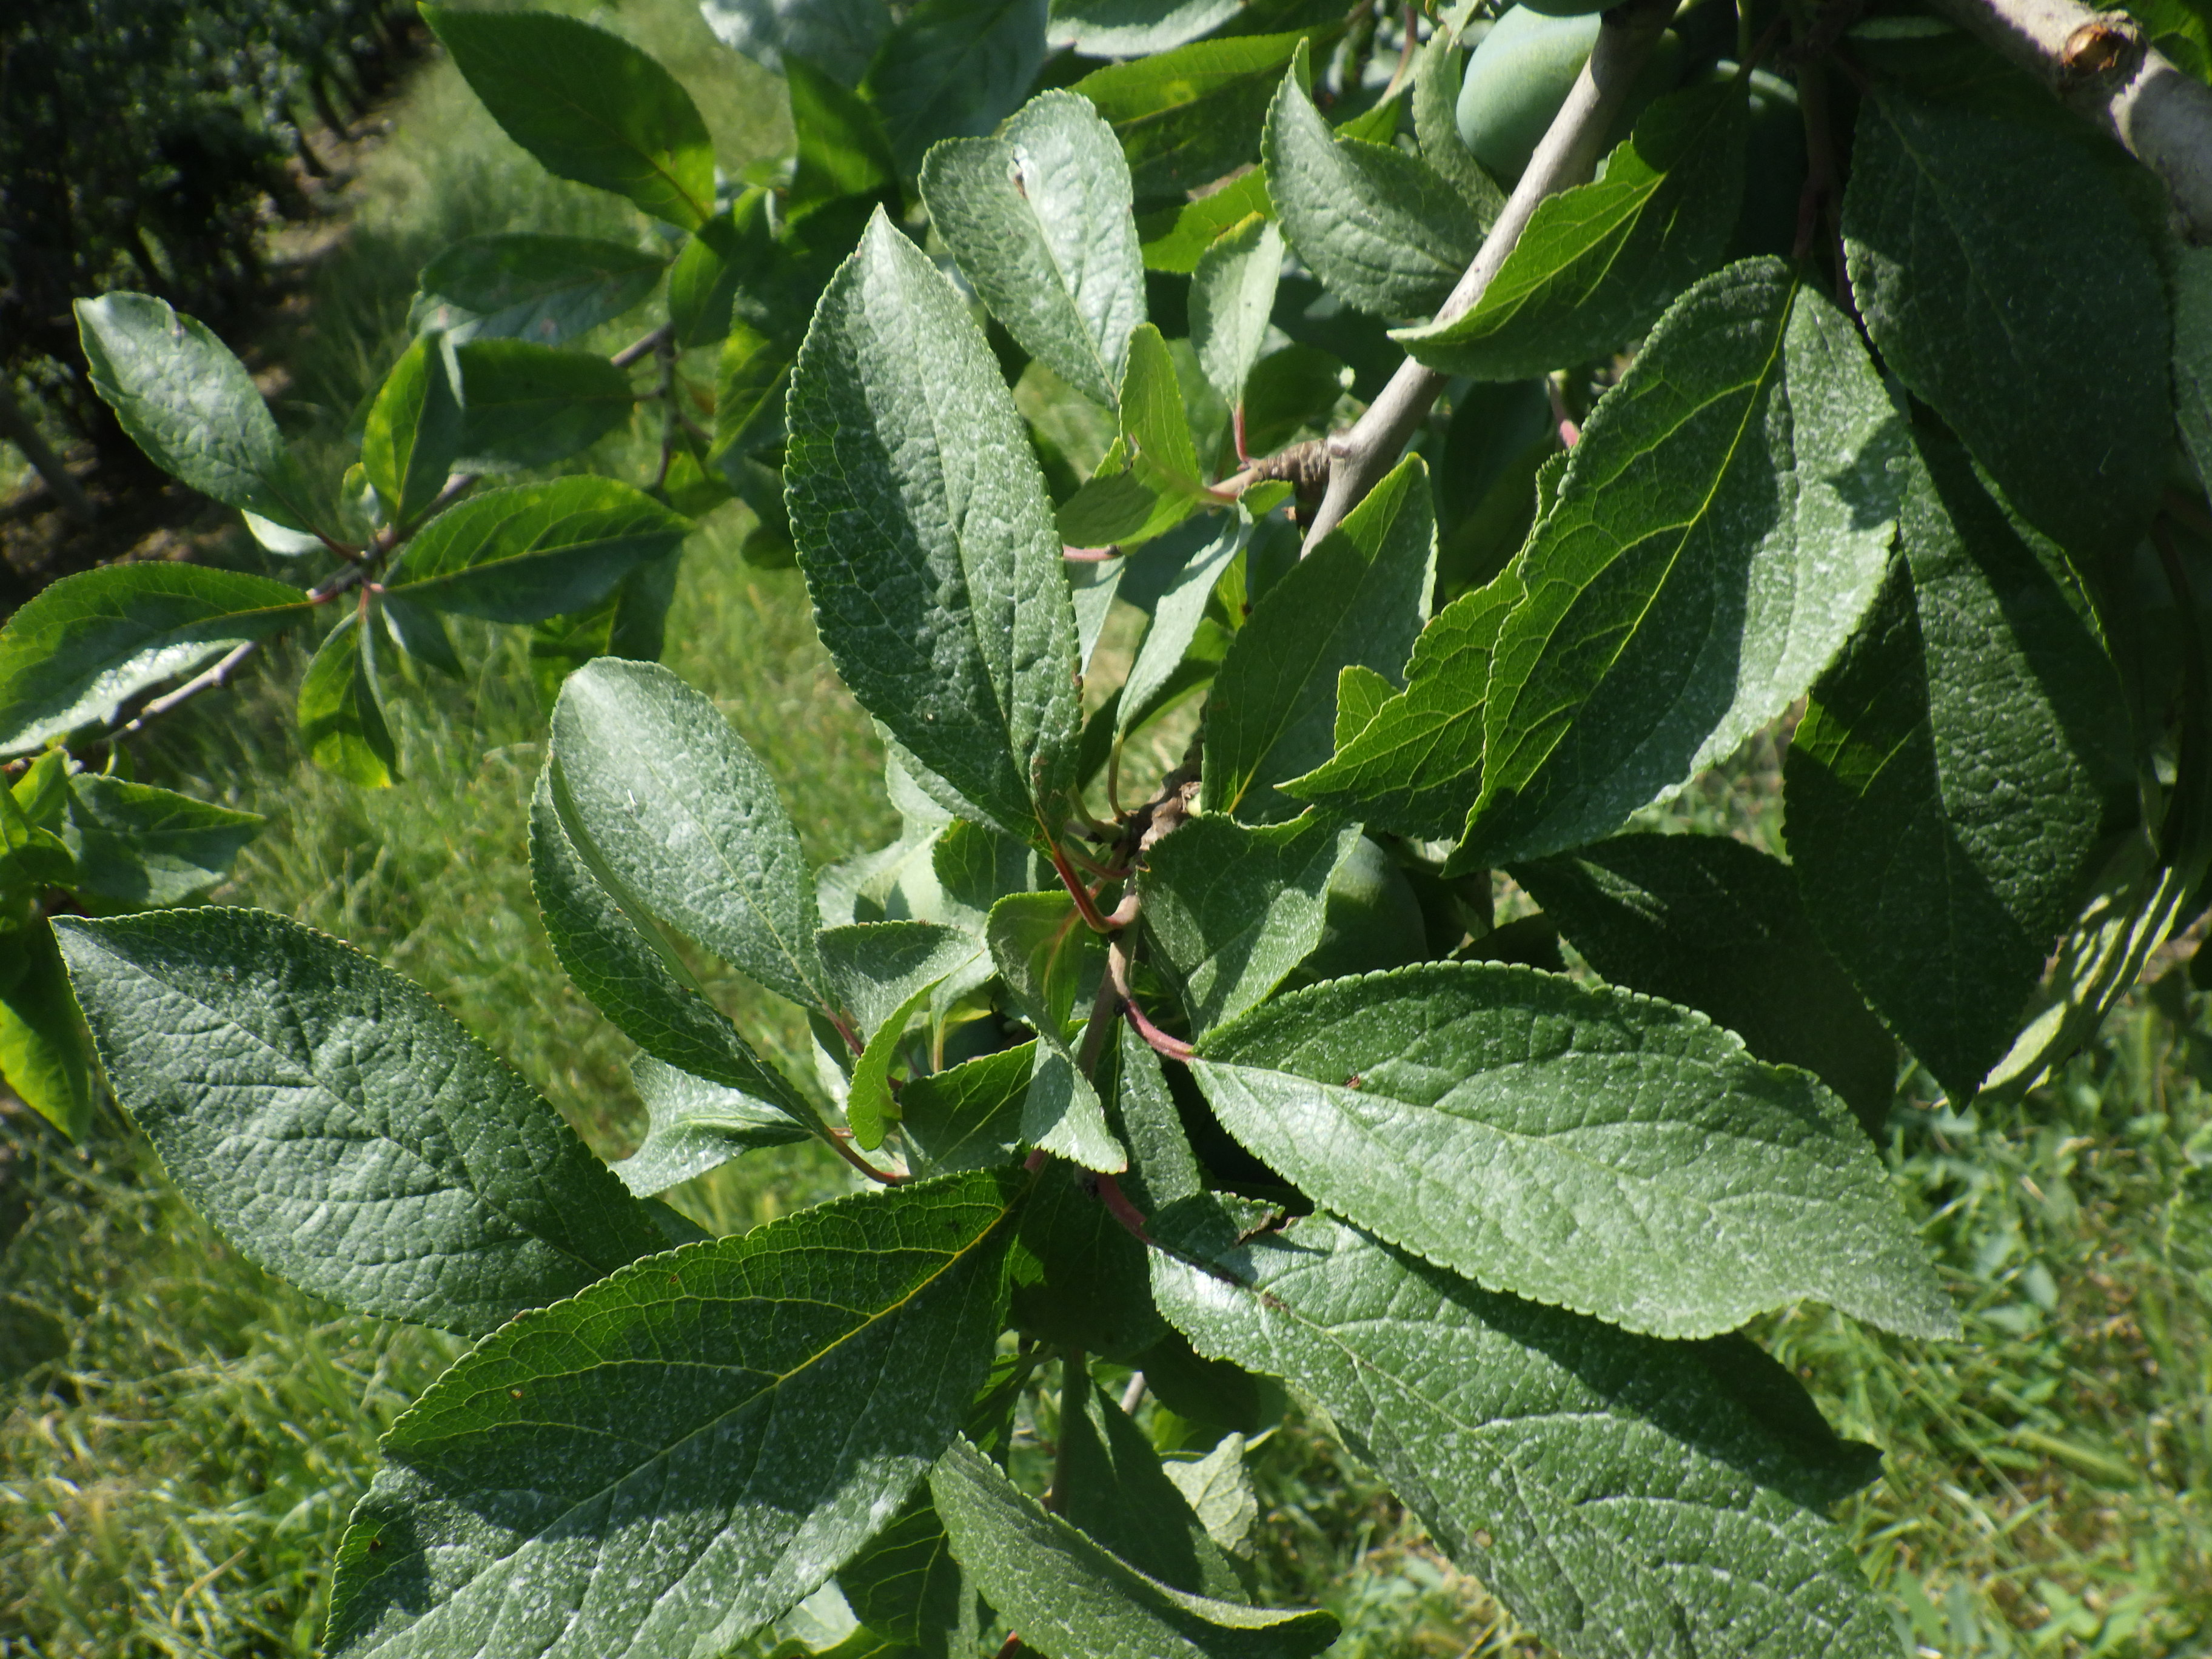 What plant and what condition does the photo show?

plum, phytophagous
